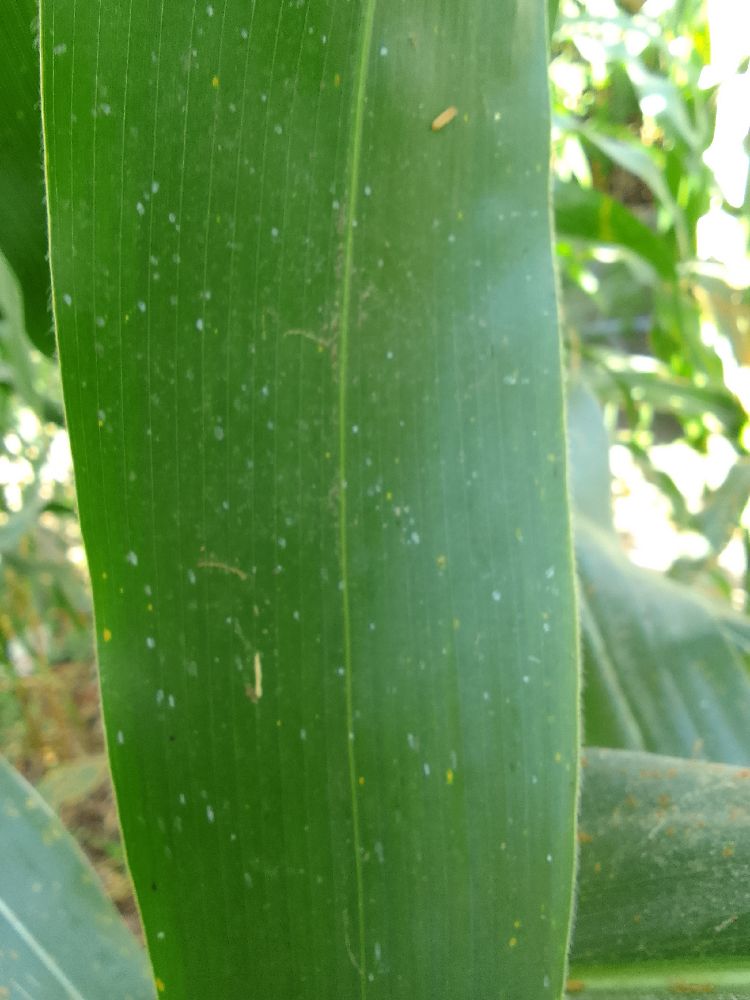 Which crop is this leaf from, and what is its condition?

maize, healthy
